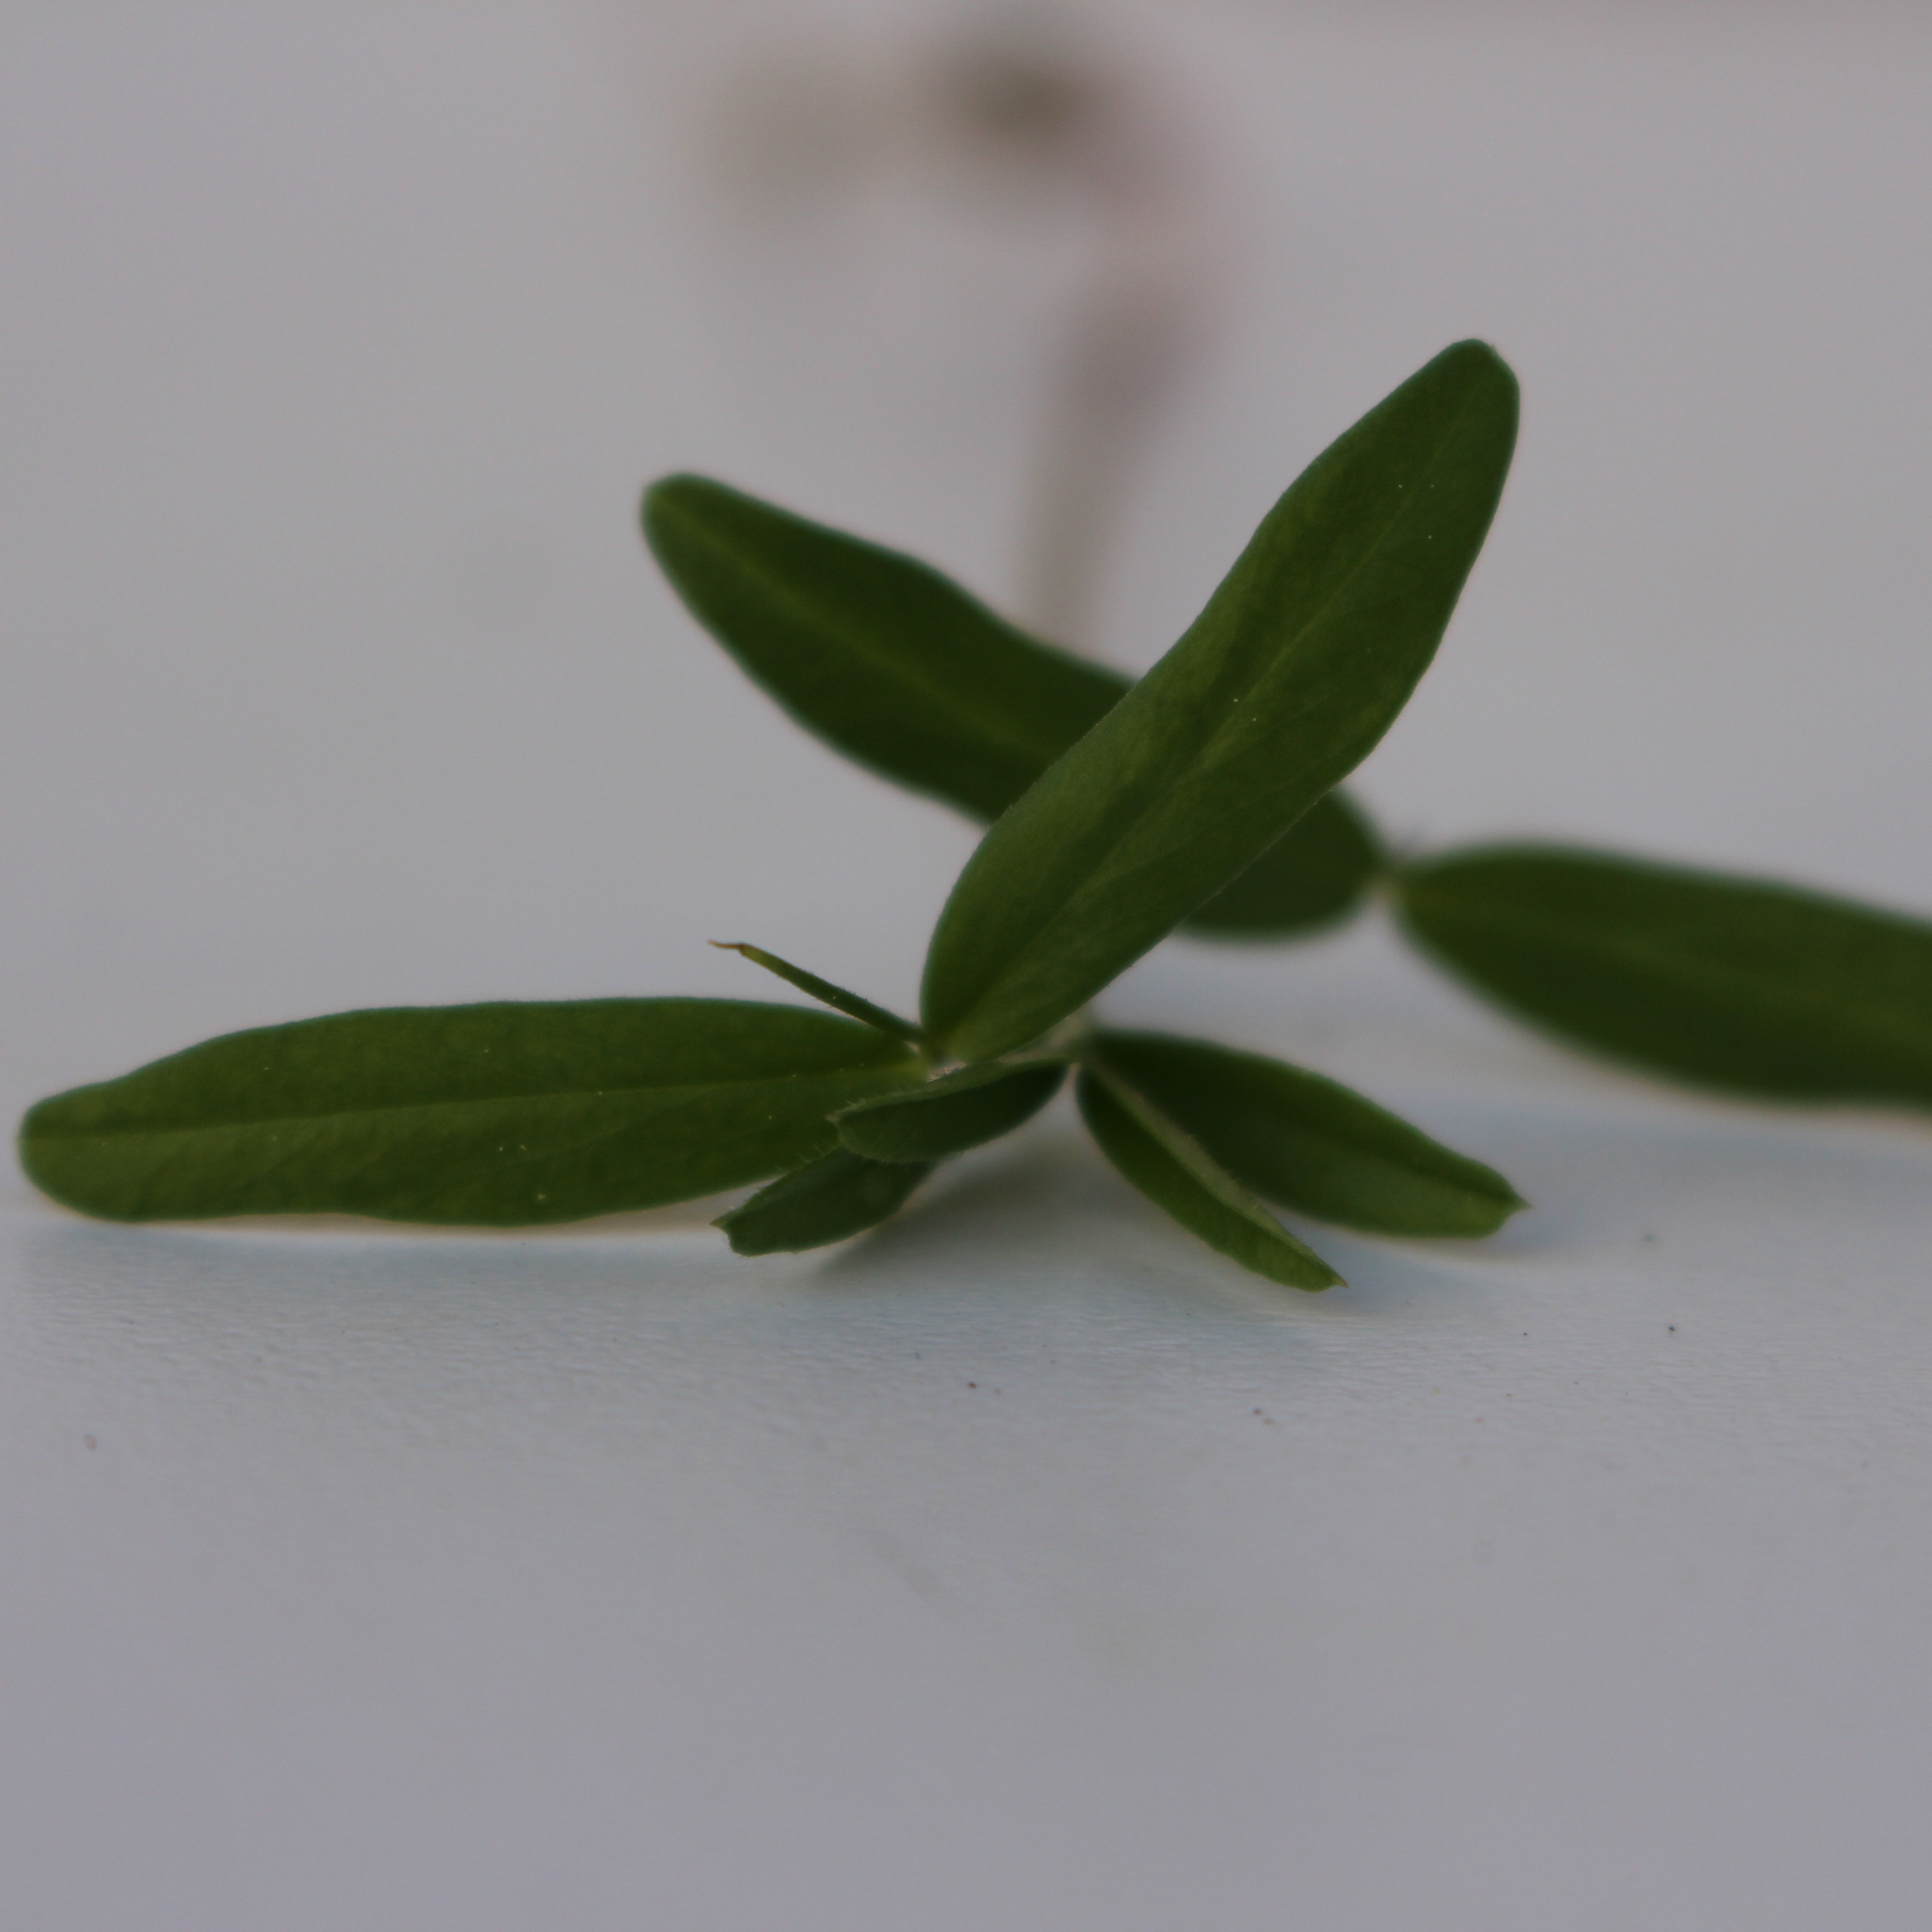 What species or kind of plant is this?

Vicia sativa
